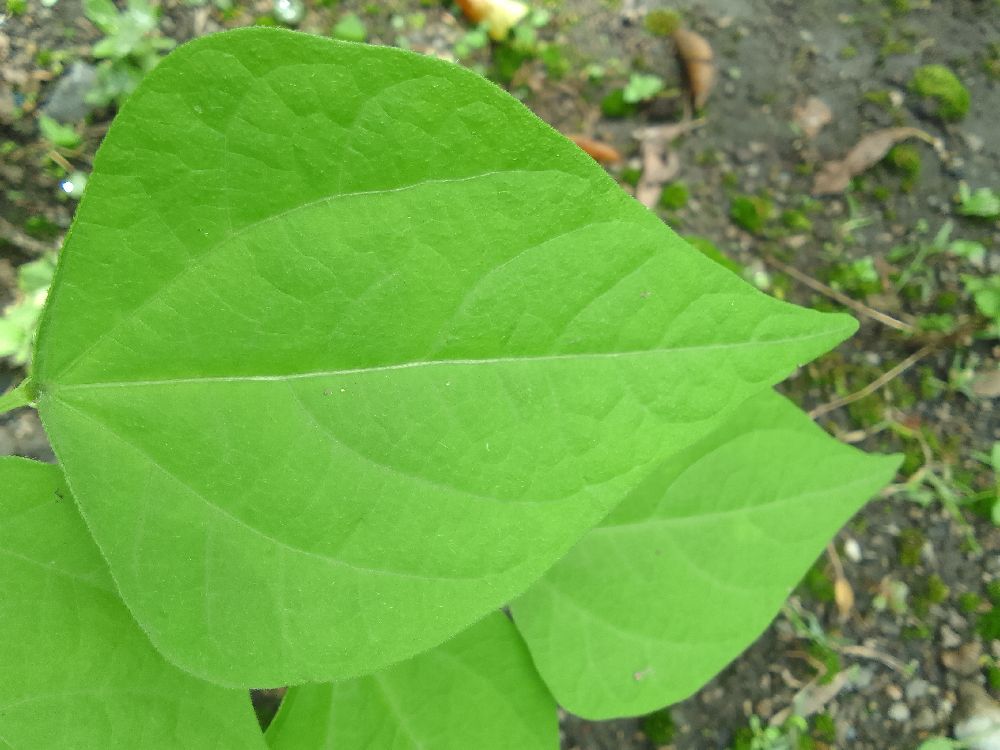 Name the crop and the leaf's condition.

common bean, healthy
